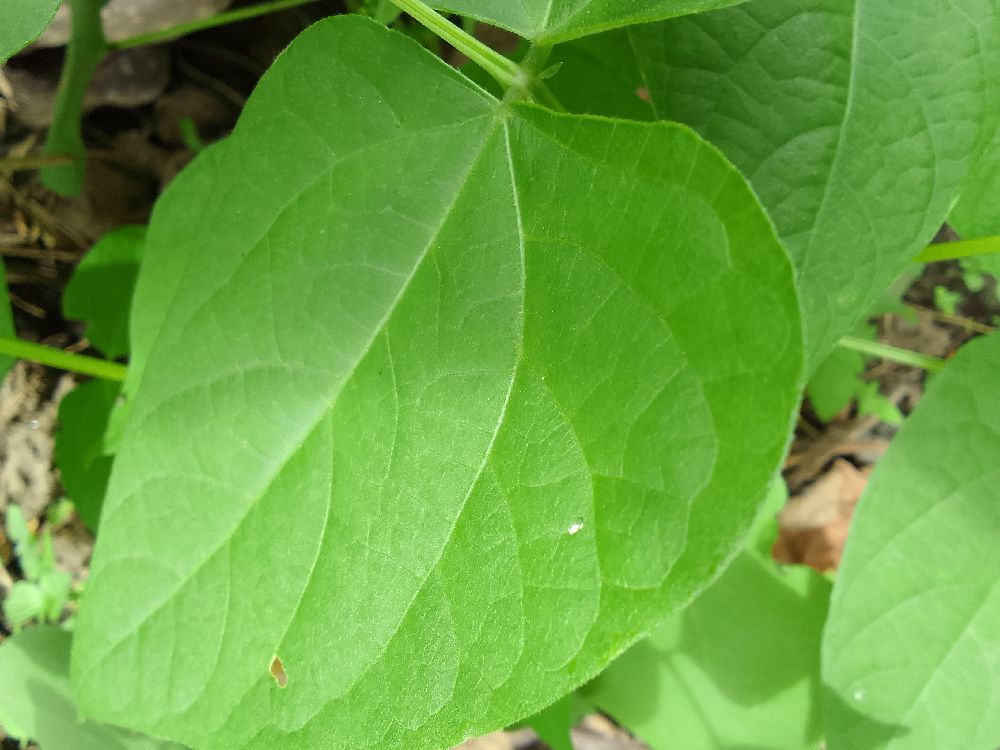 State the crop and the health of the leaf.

common bean, healthy
